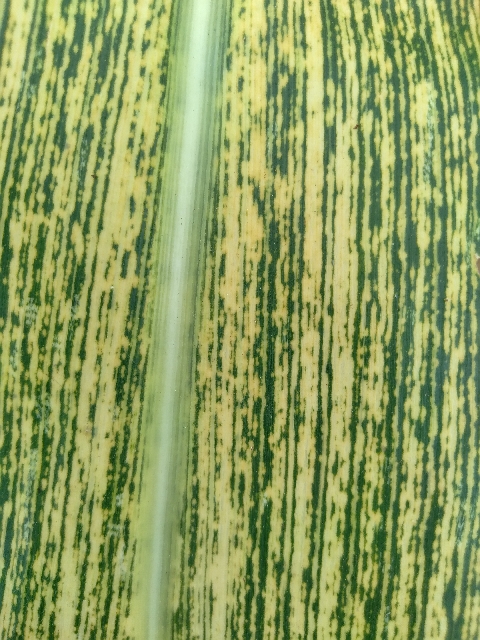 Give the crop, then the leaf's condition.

maize, maize streak virus
